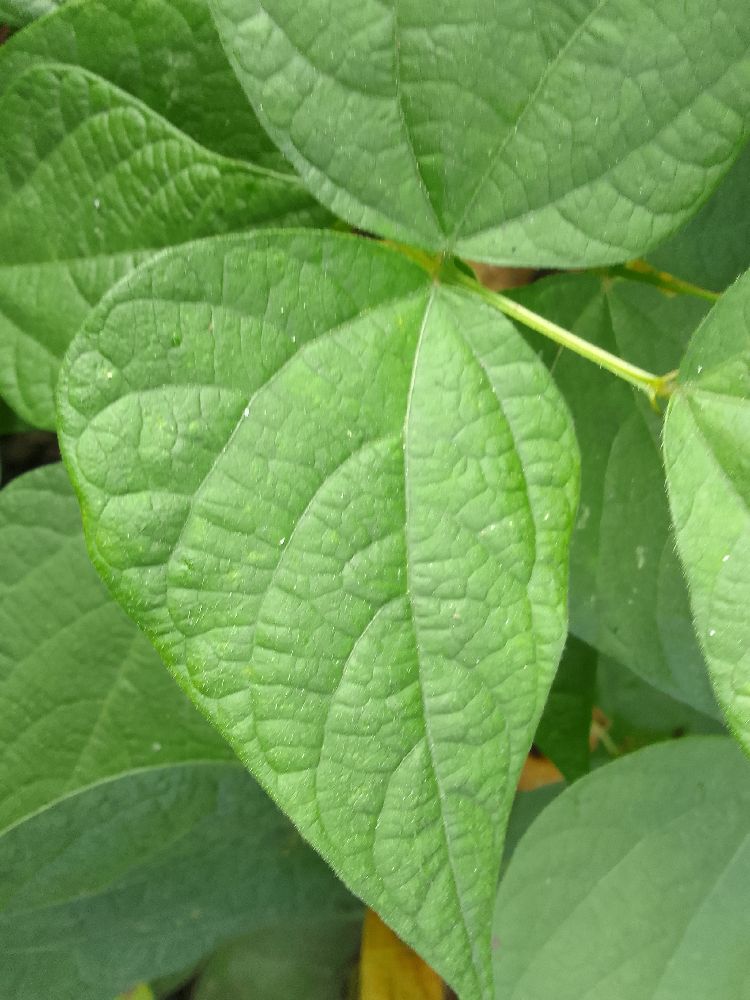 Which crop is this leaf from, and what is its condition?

common bean, healthy
